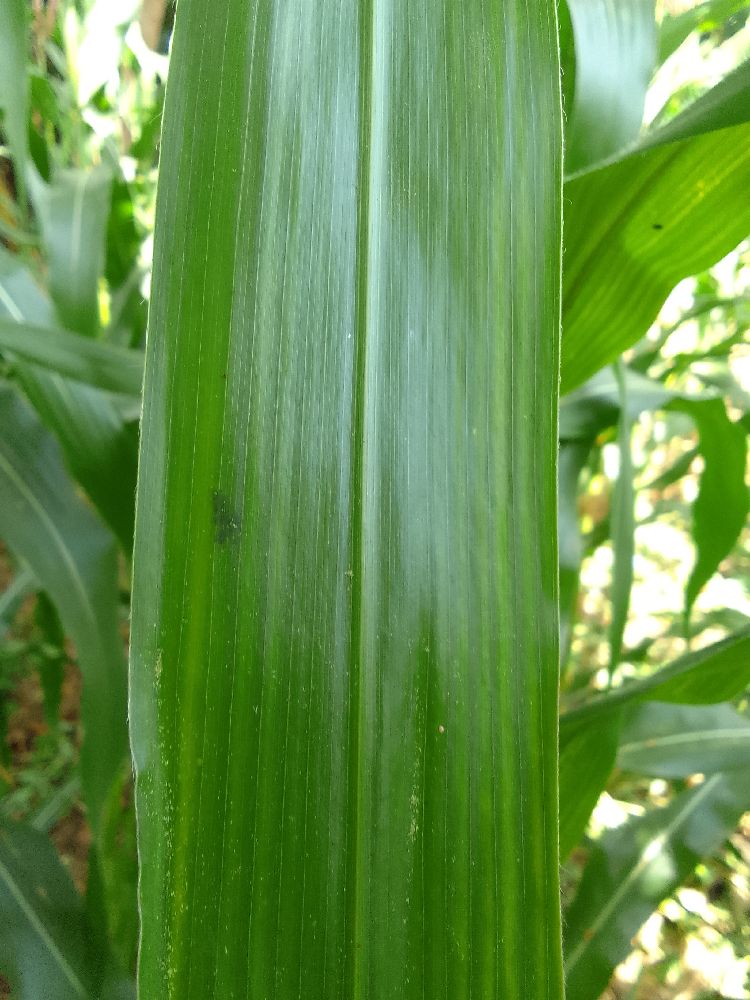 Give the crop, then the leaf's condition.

maize, healthy
